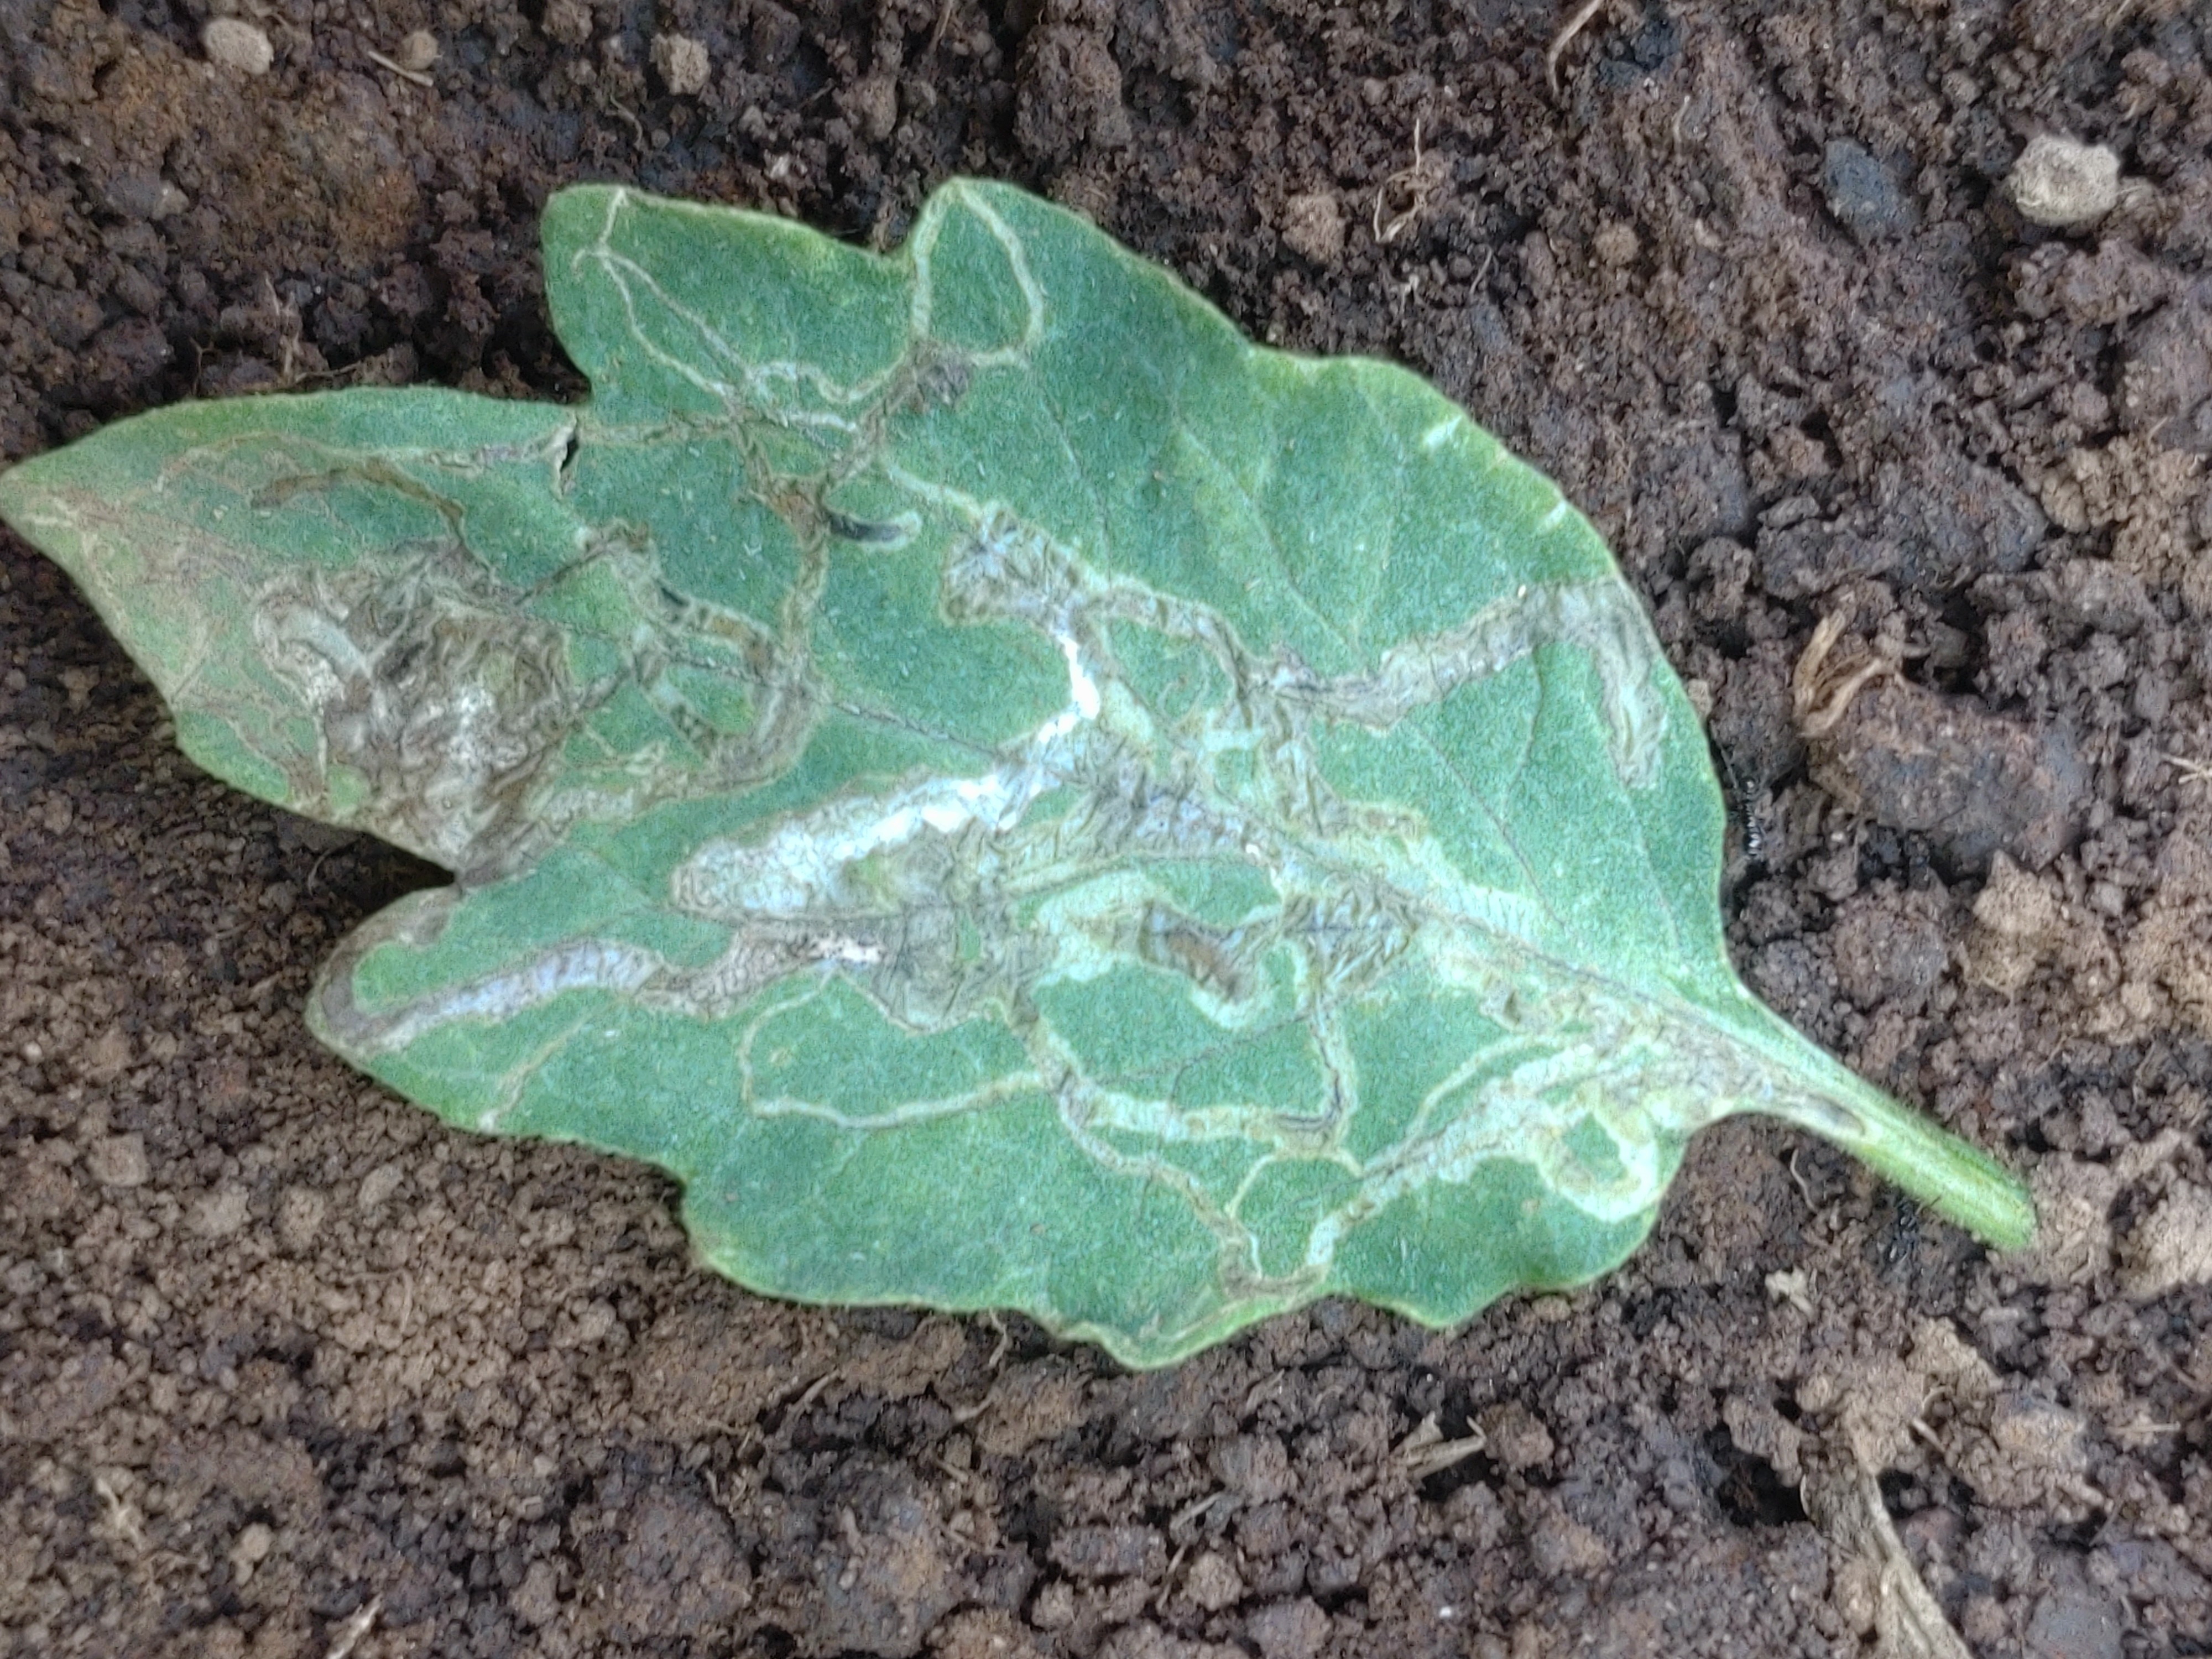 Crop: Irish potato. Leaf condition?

late blight
